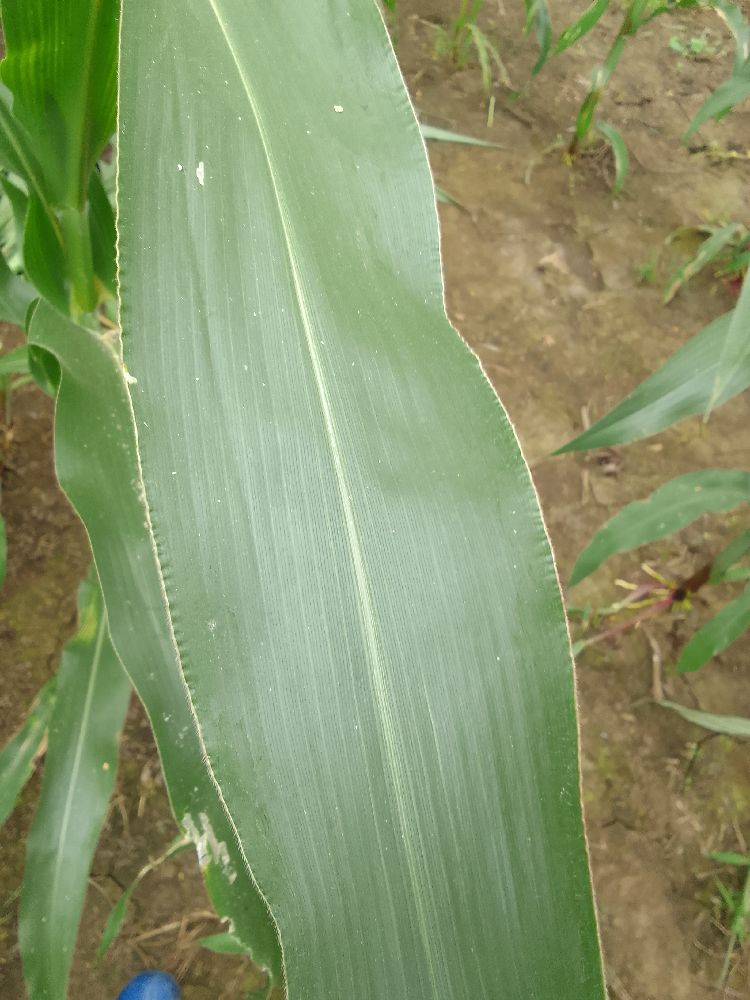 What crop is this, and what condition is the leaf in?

maize, healthy
